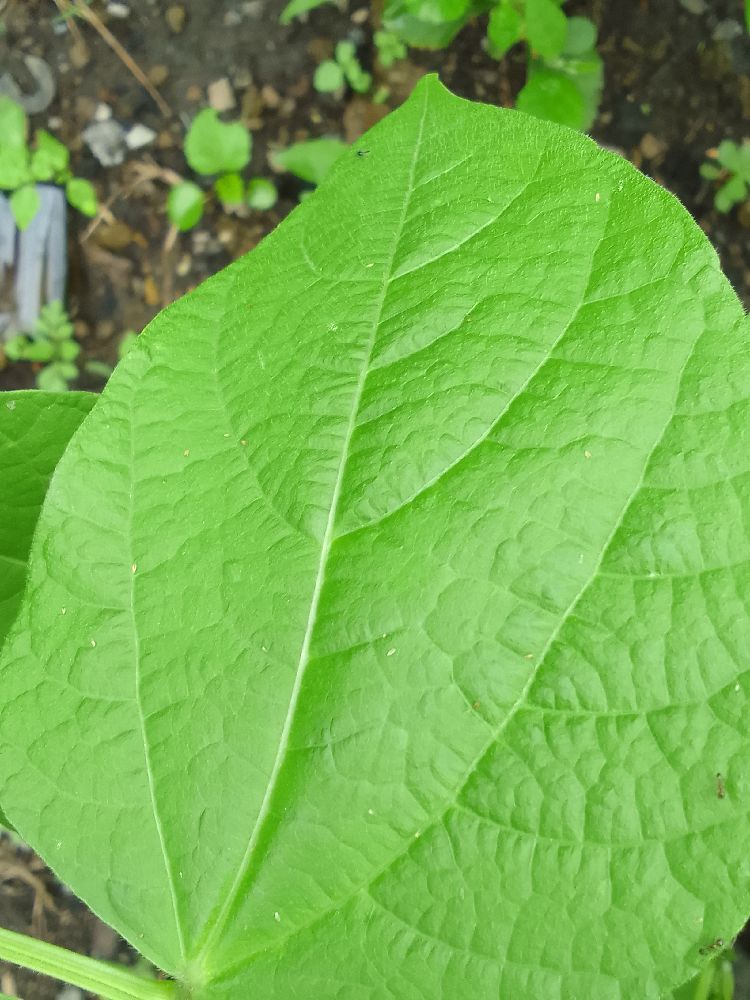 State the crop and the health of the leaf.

common bean, healthy
